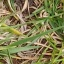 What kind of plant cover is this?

grass
